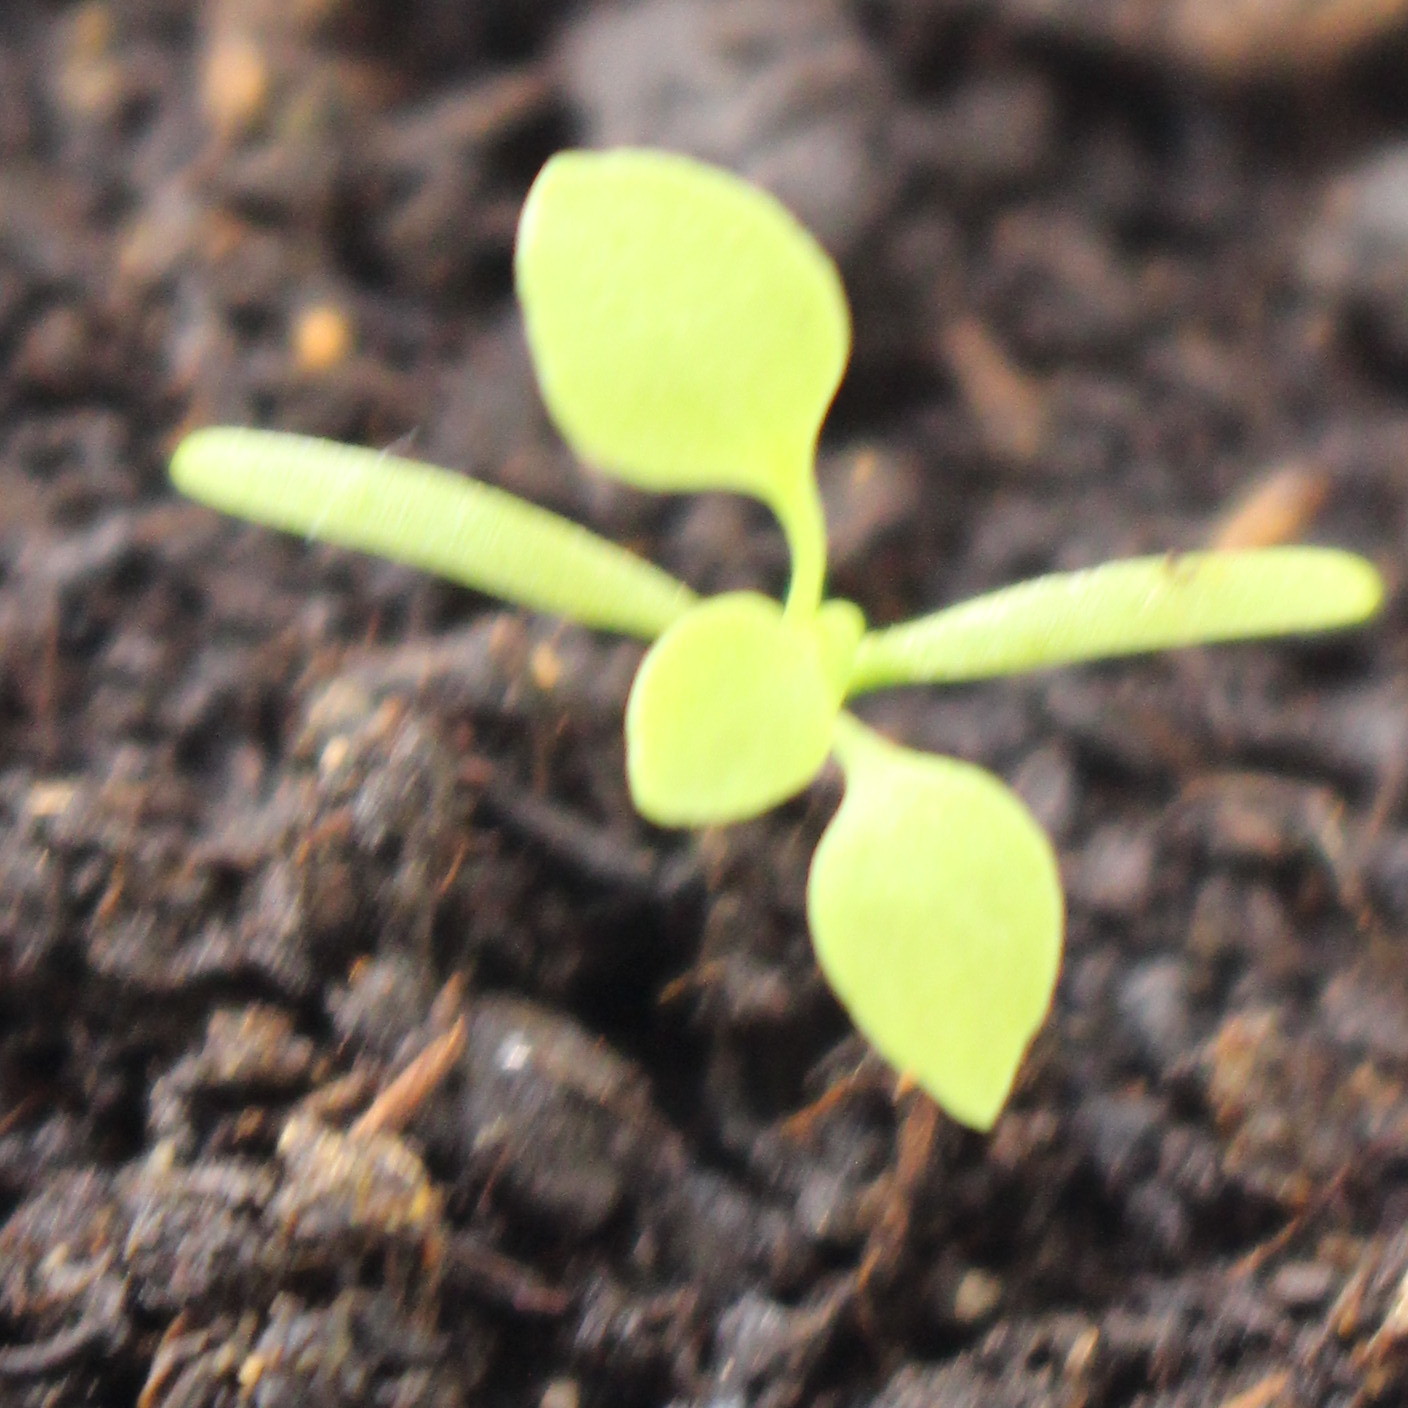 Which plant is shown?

Papaver rhoeas
